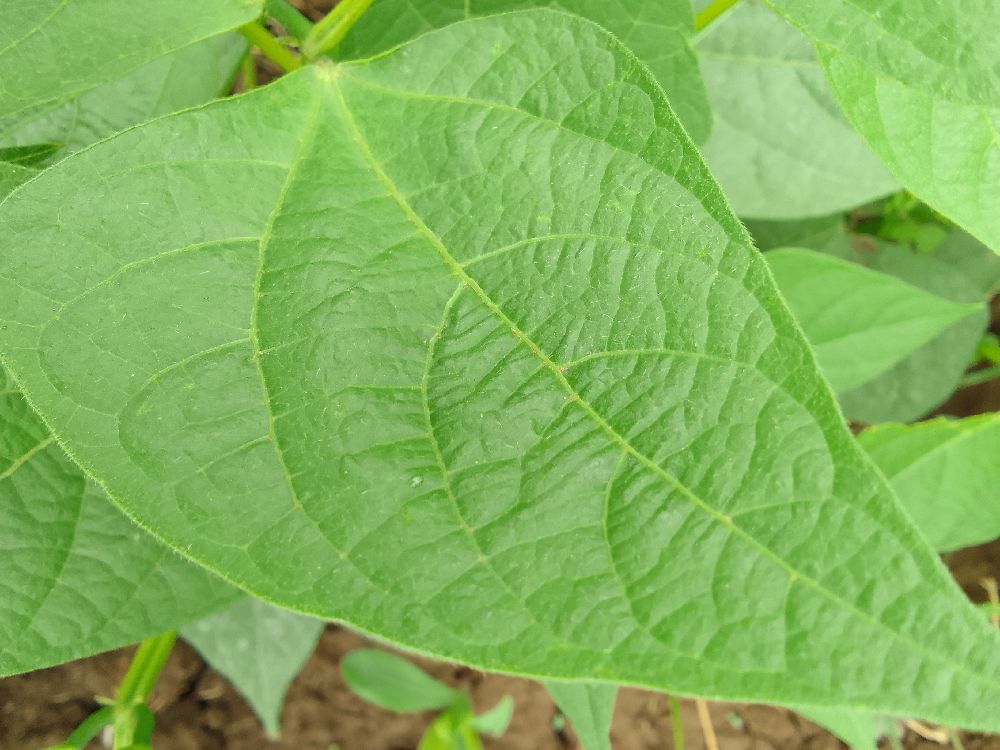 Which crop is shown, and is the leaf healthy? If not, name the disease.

common bean, healthy
